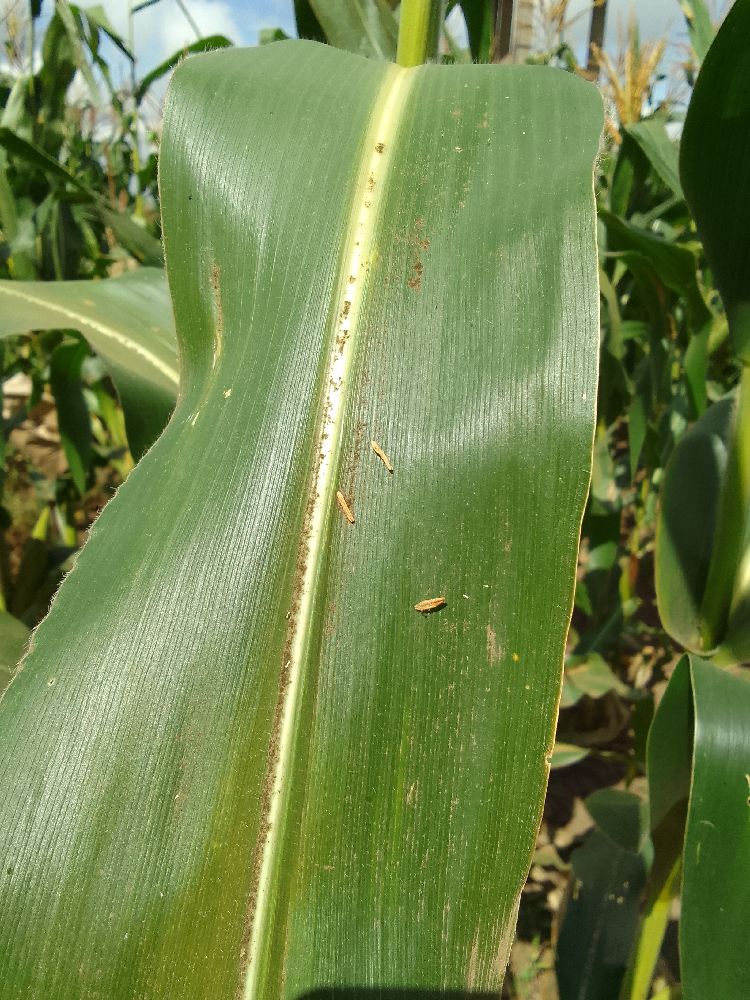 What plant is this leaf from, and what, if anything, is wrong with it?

maize, healthy
